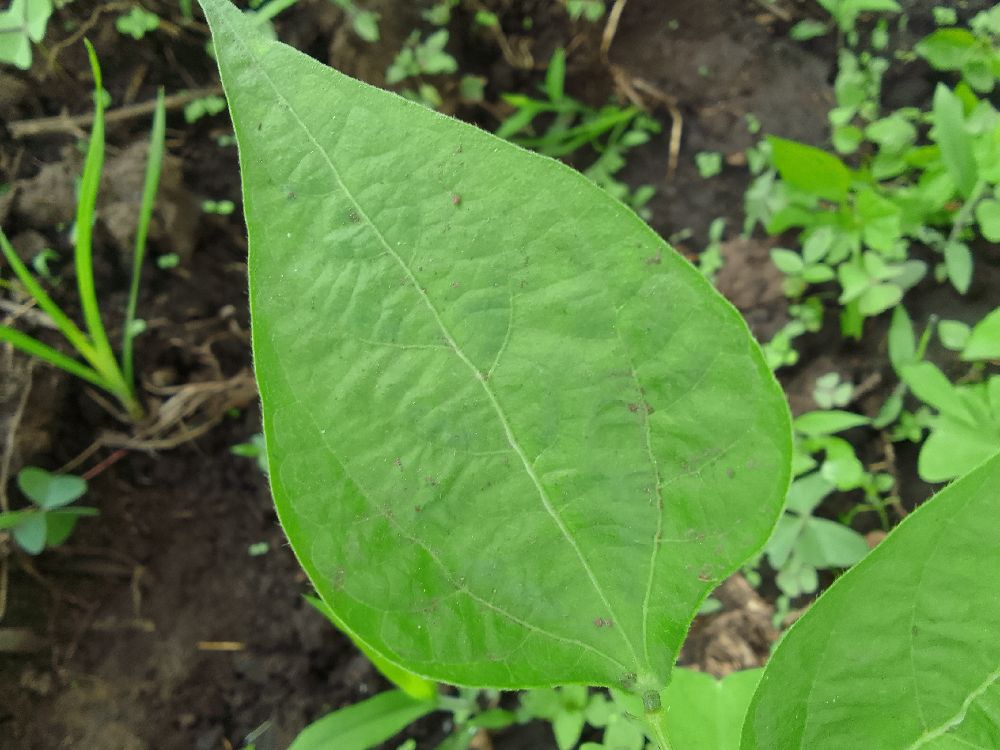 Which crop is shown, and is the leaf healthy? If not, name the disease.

common bean, healthy
